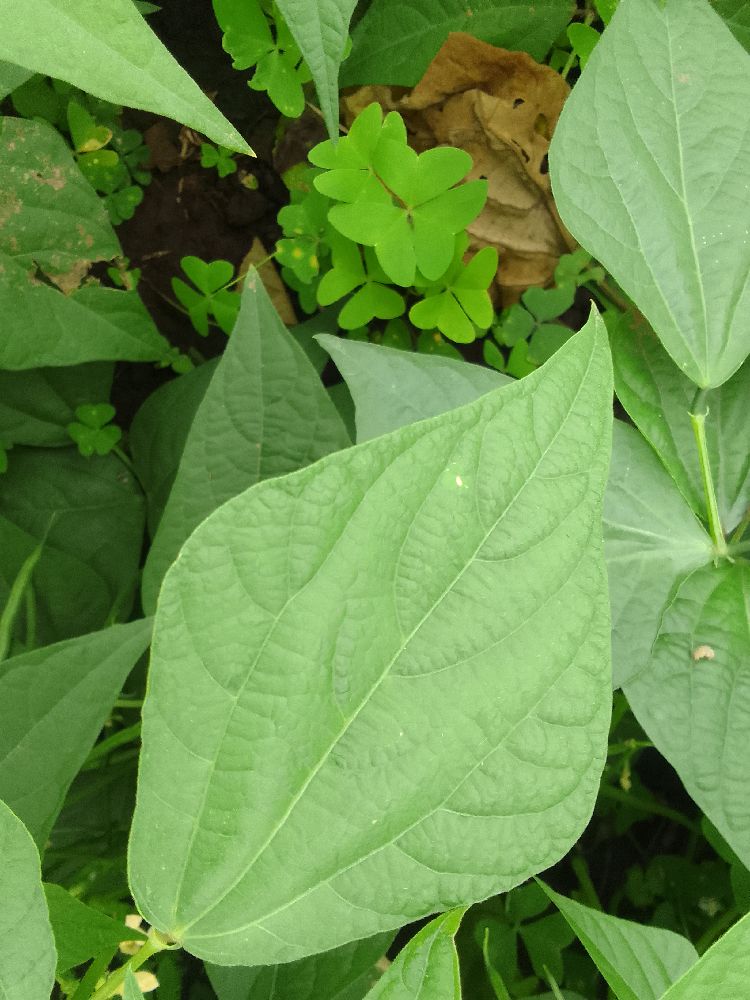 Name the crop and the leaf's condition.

common bean, healthy
